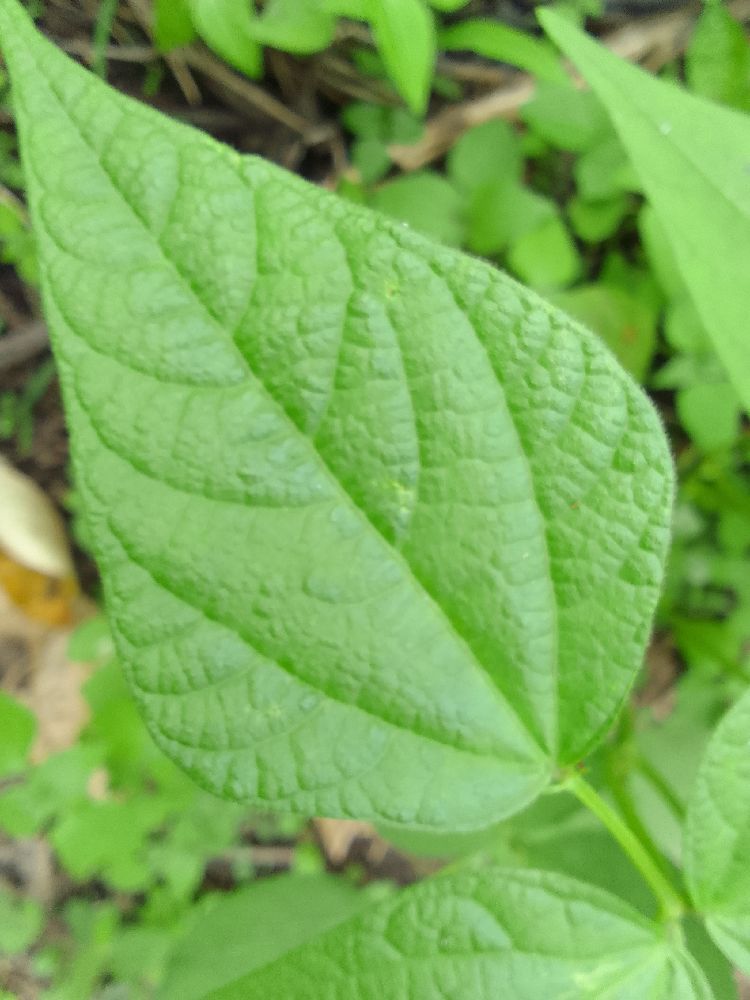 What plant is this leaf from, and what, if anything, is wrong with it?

common bean, healthy
